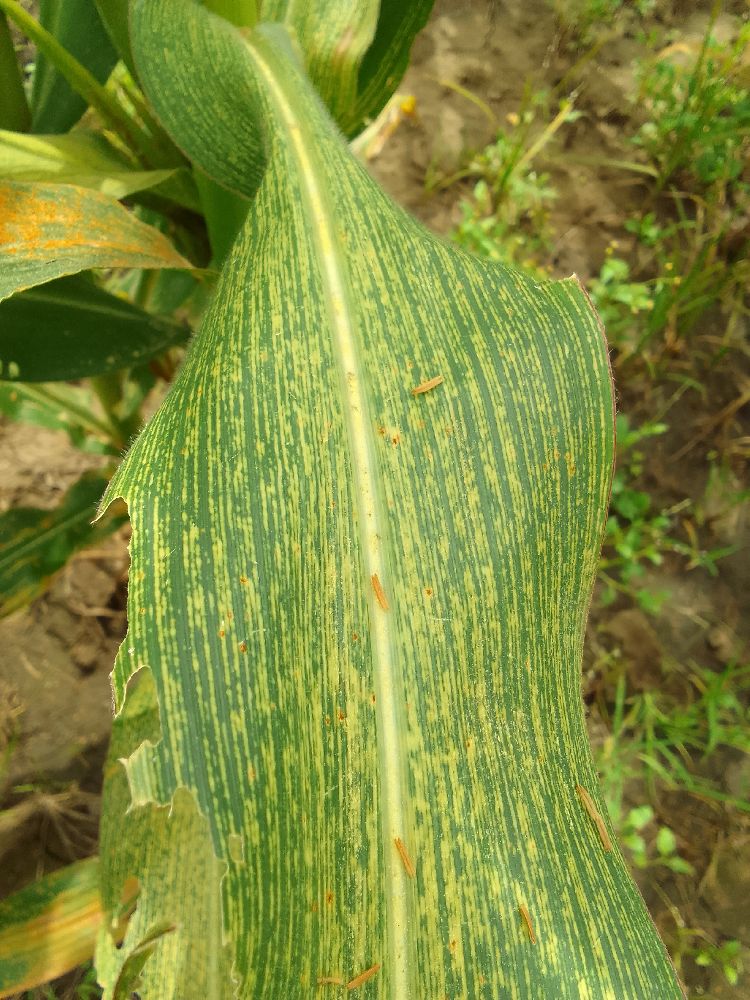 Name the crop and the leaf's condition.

maize, maize streak virus
